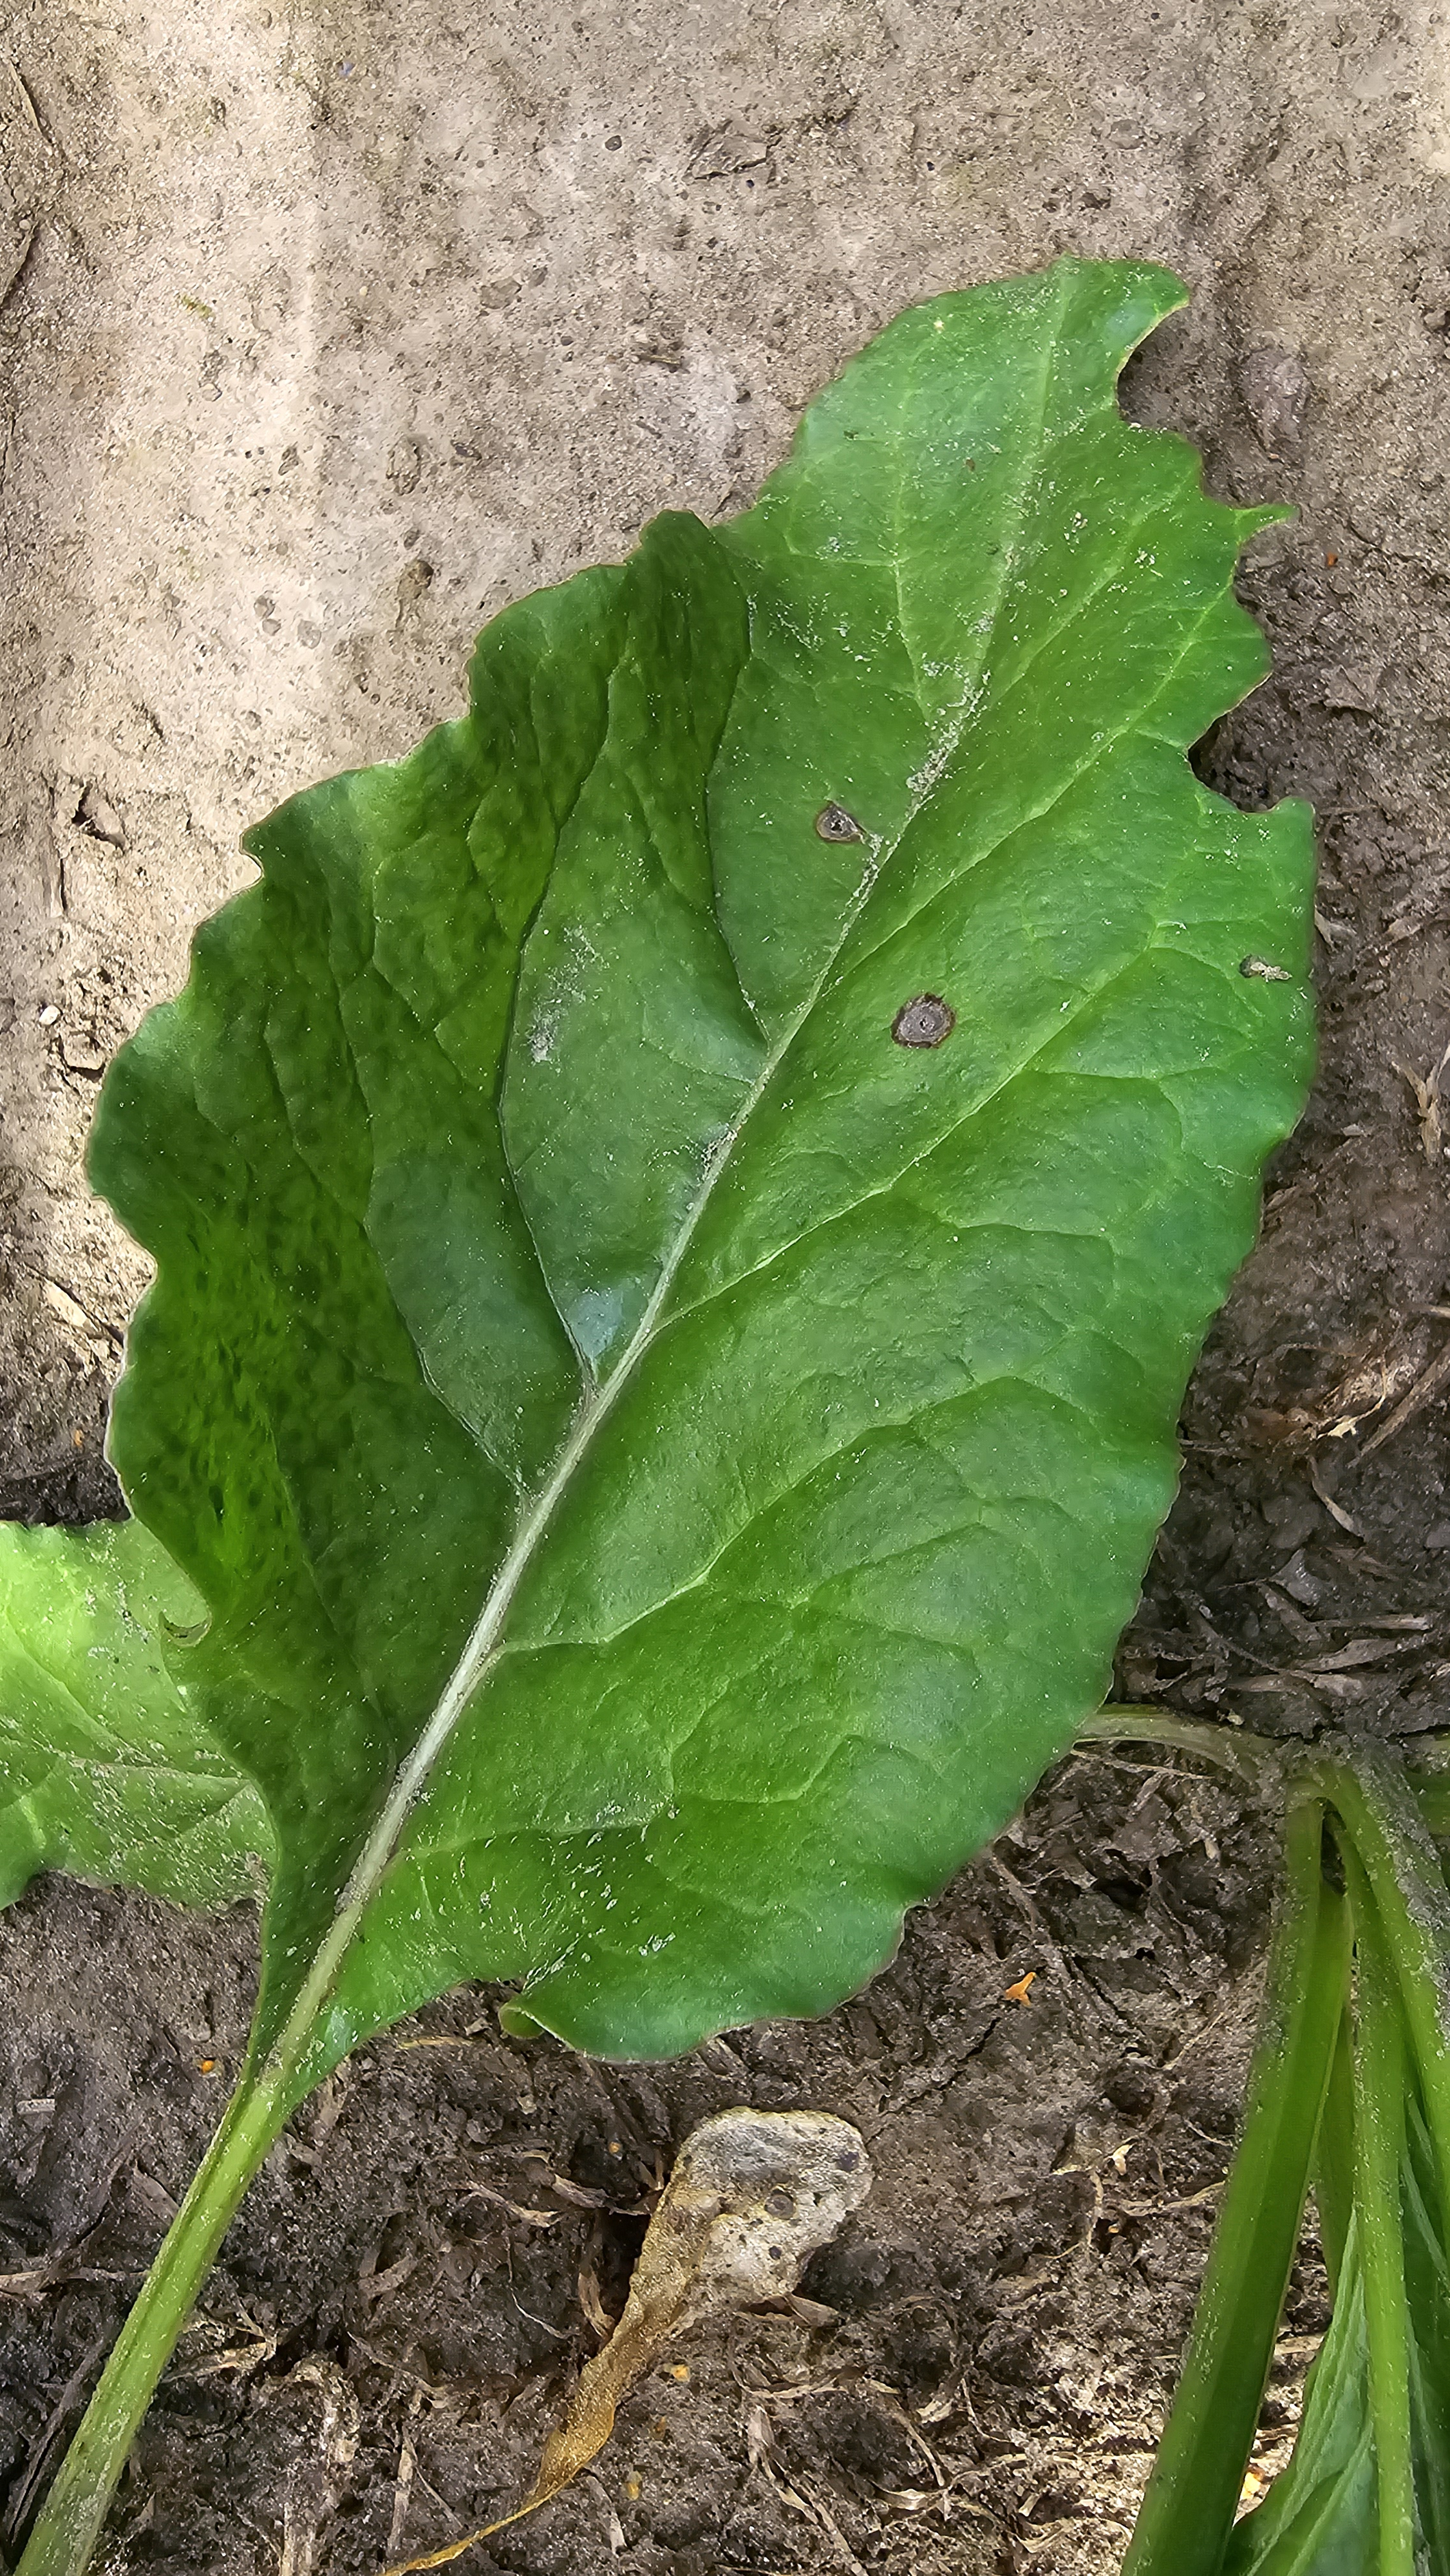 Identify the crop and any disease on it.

beet, cercospora
